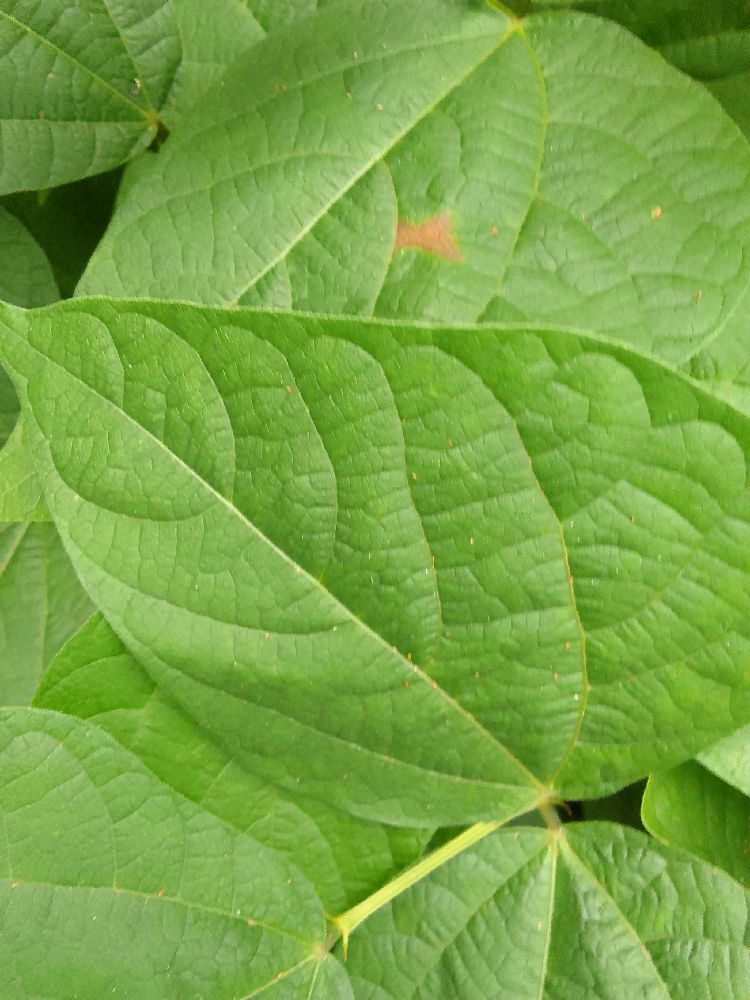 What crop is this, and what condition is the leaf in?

common bean, healthy
